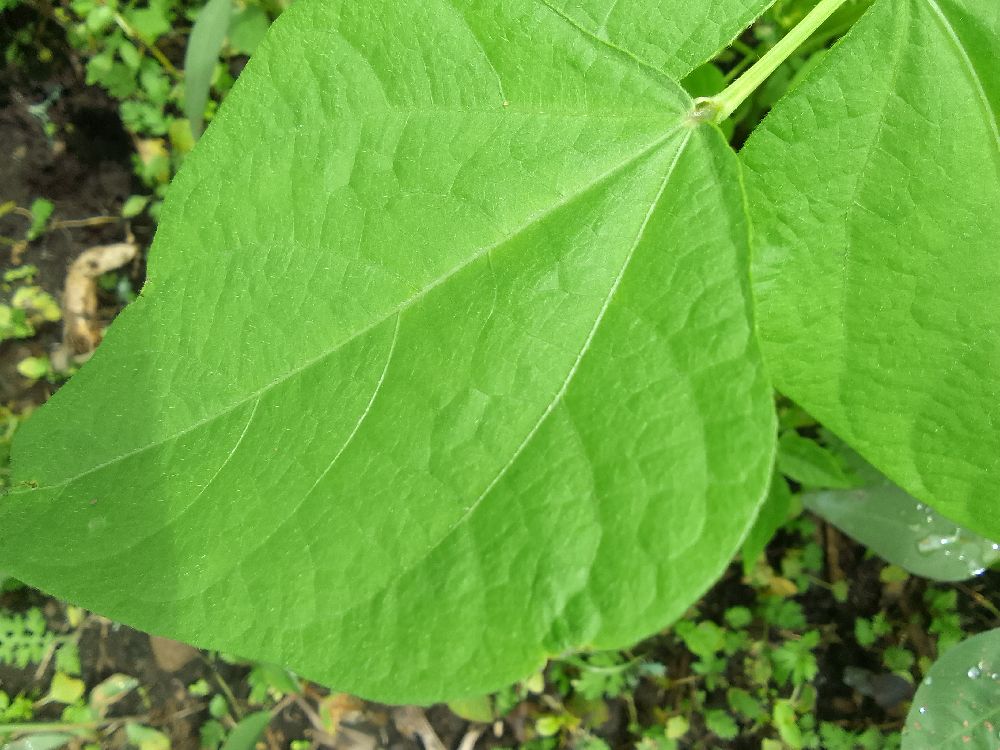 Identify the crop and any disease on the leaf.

common bean, healthy
